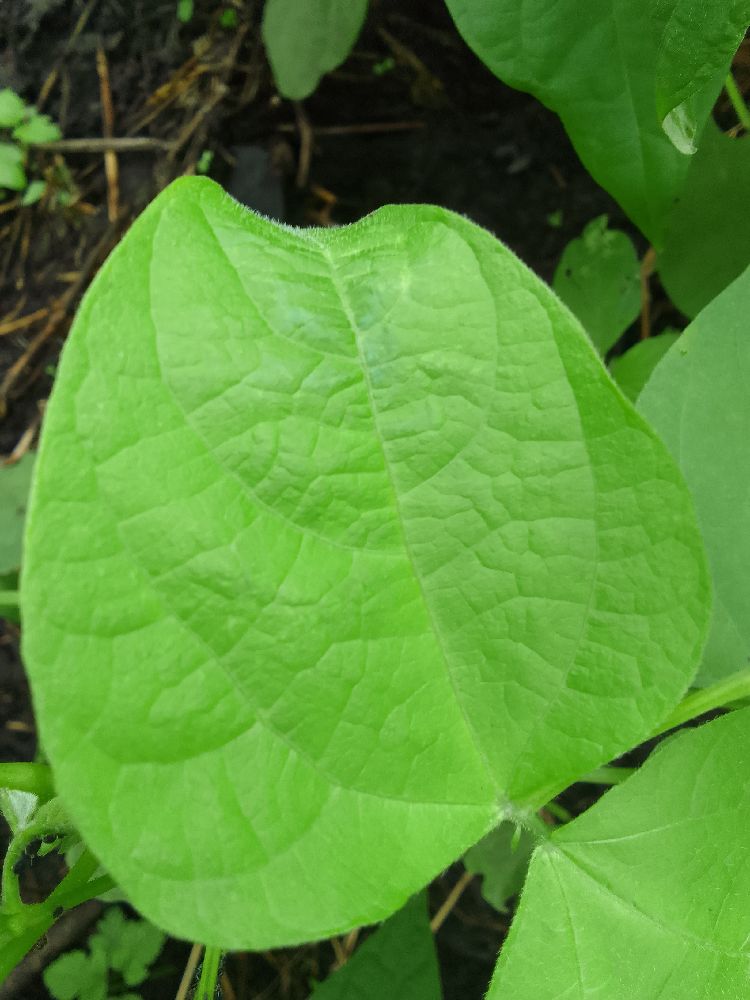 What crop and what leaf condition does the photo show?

common bean, healthy
